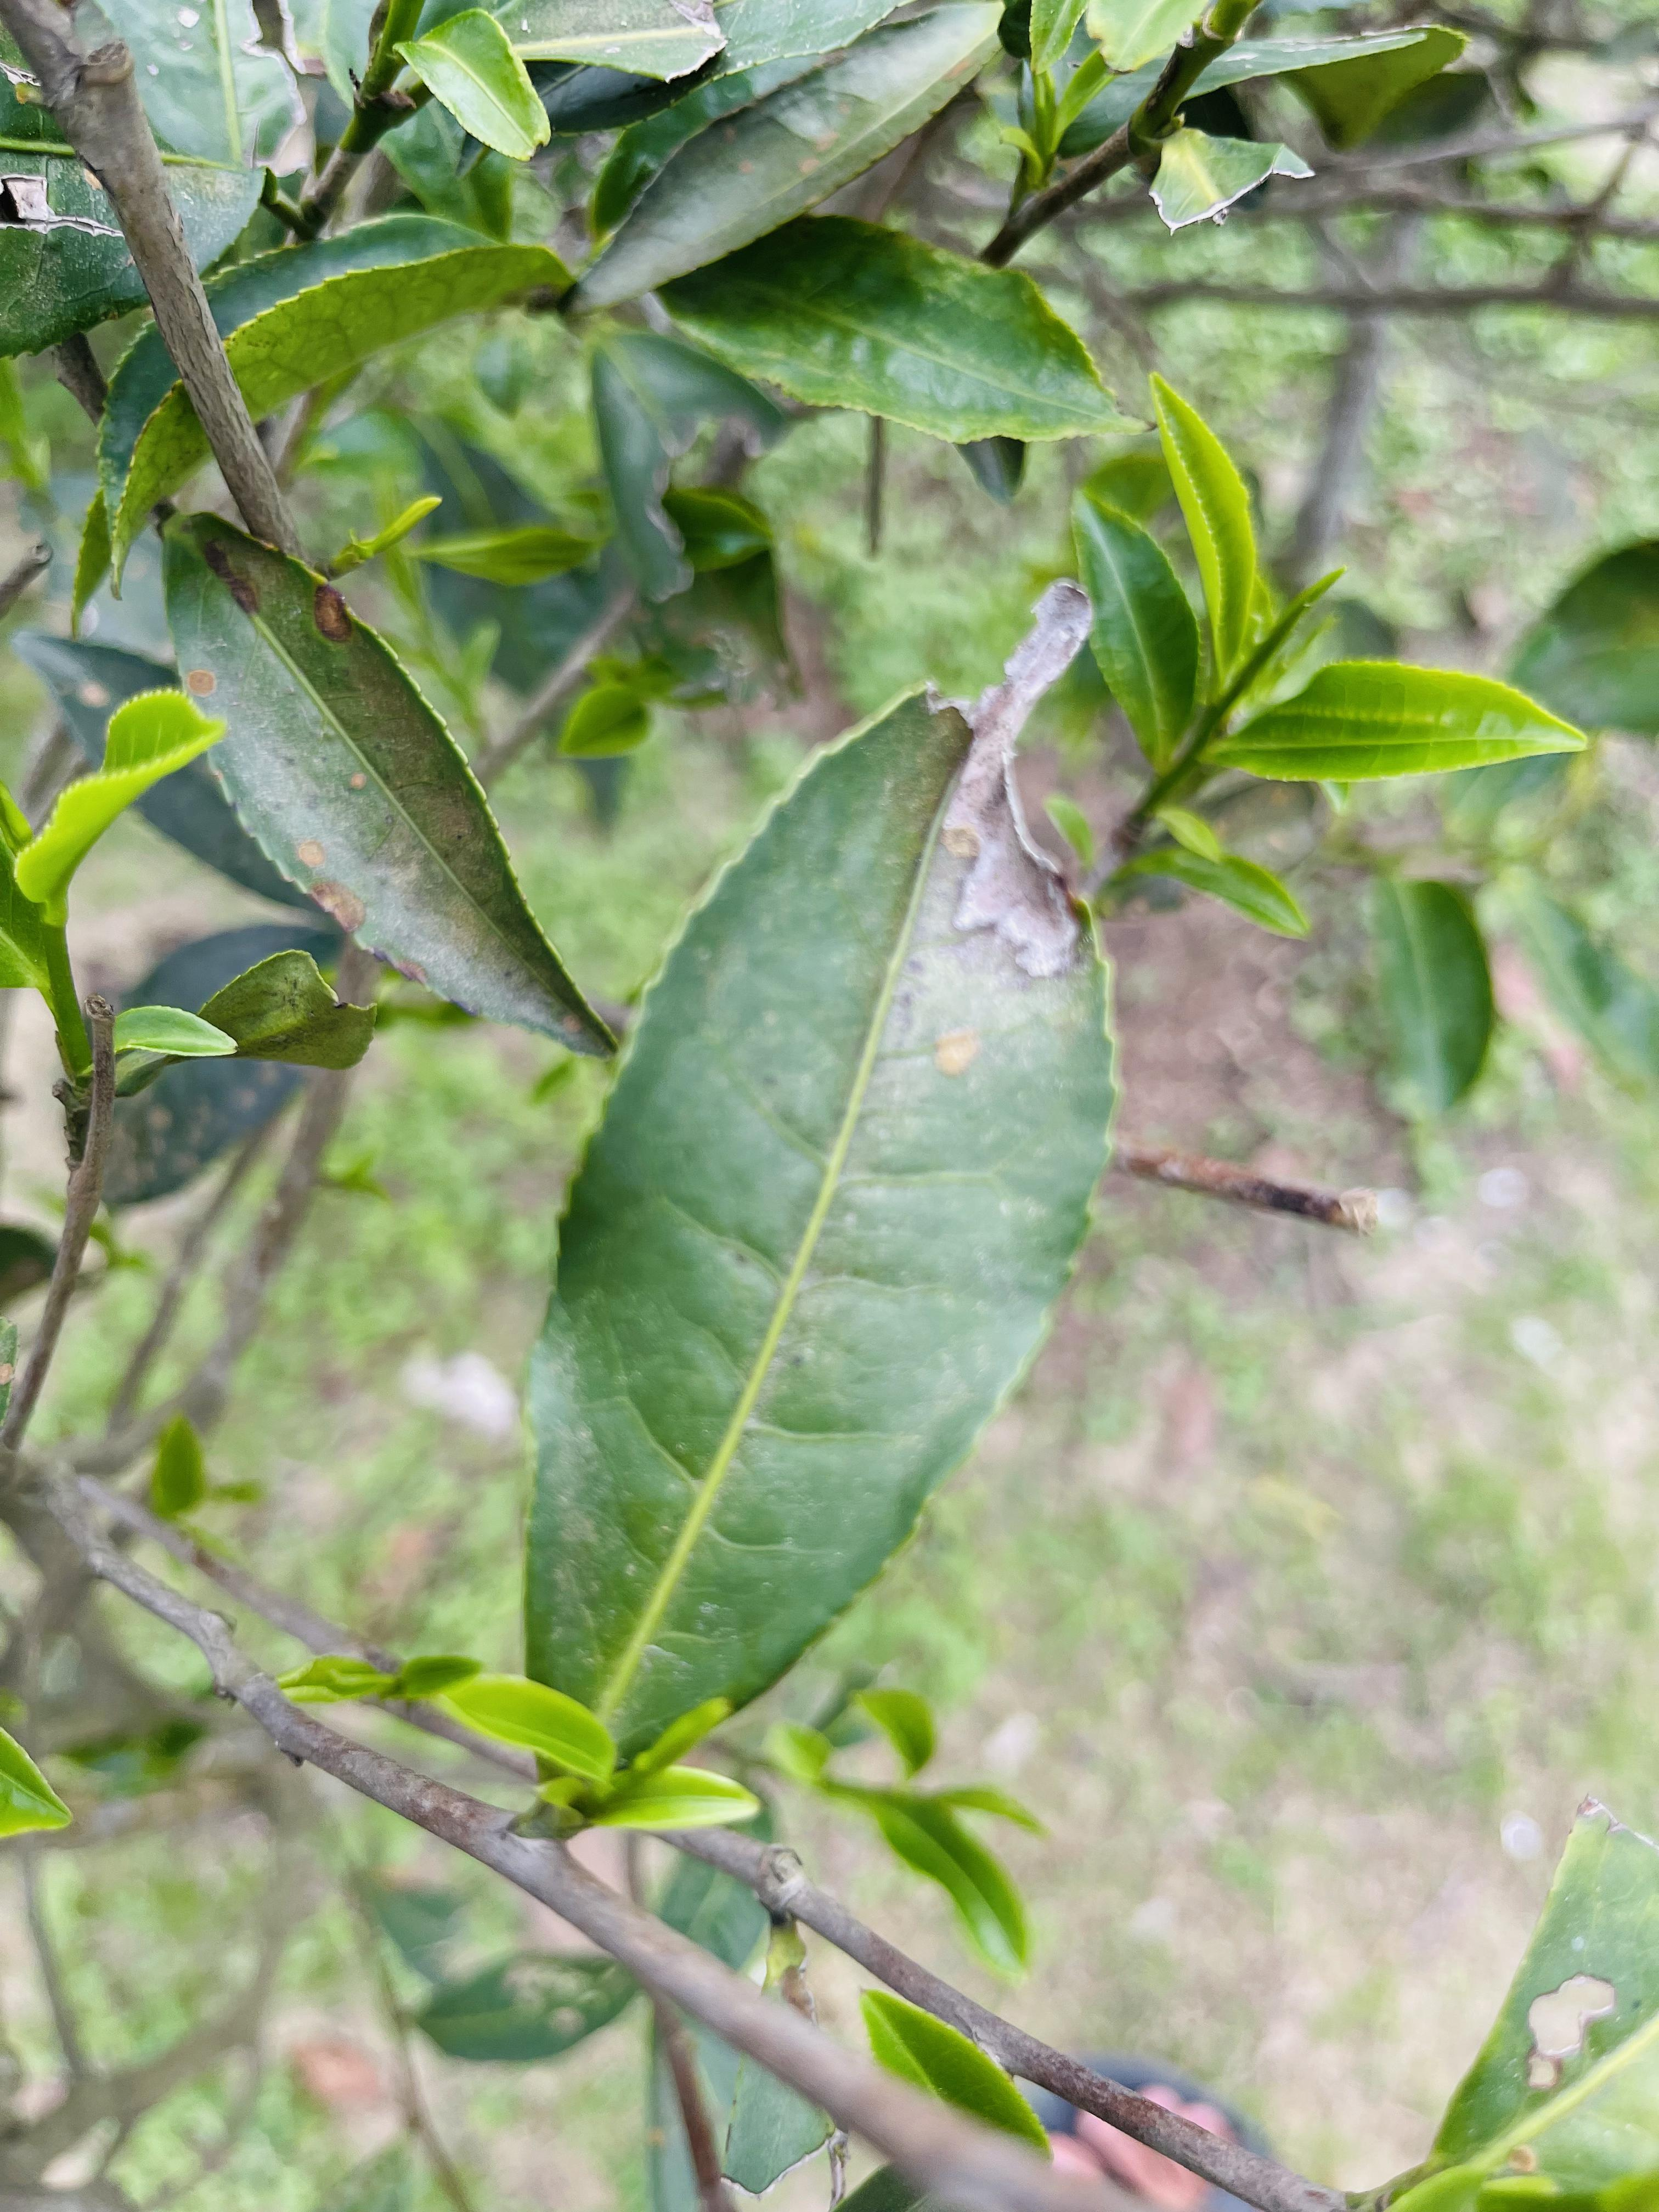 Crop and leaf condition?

tea, blight
